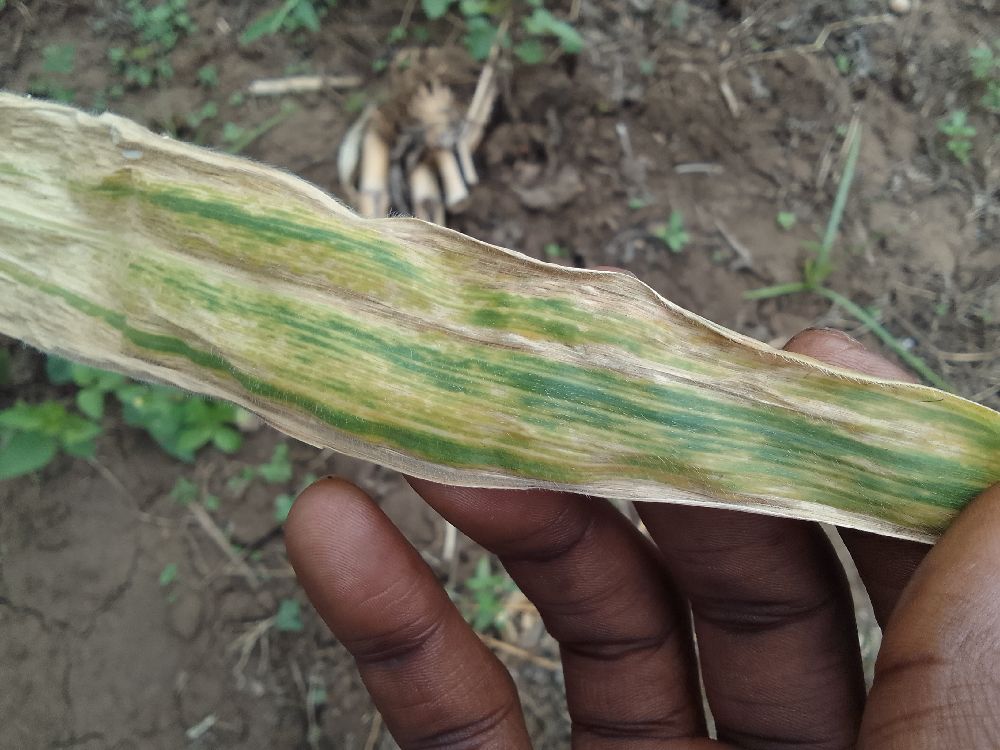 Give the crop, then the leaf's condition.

maize, maize lethal necrosis
